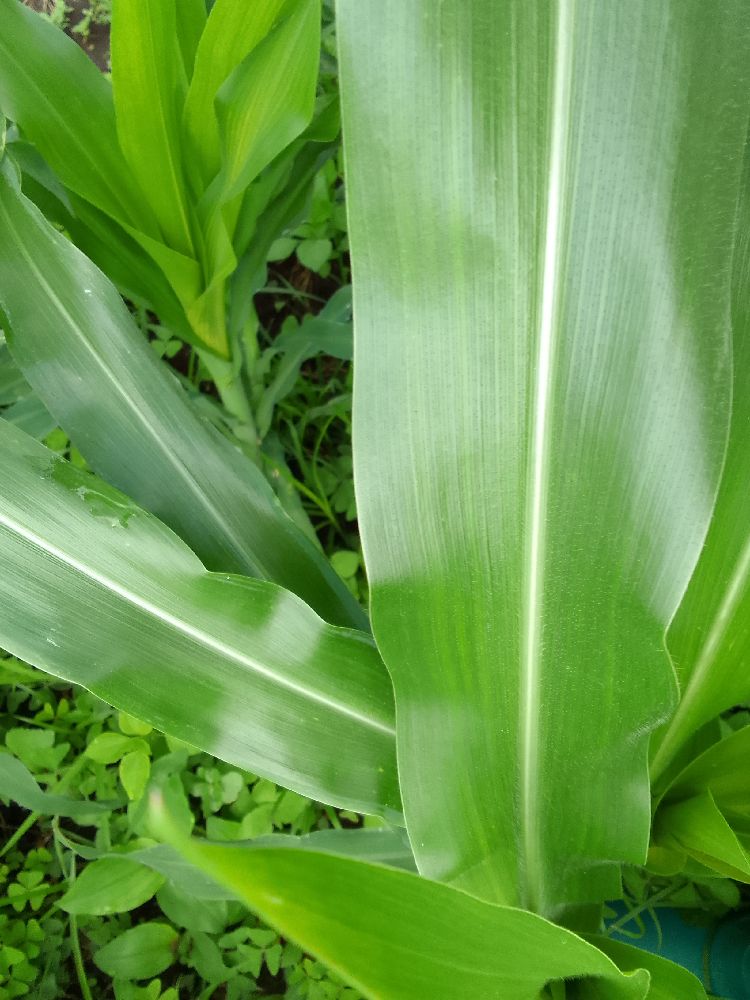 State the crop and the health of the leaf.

maize, healthy
